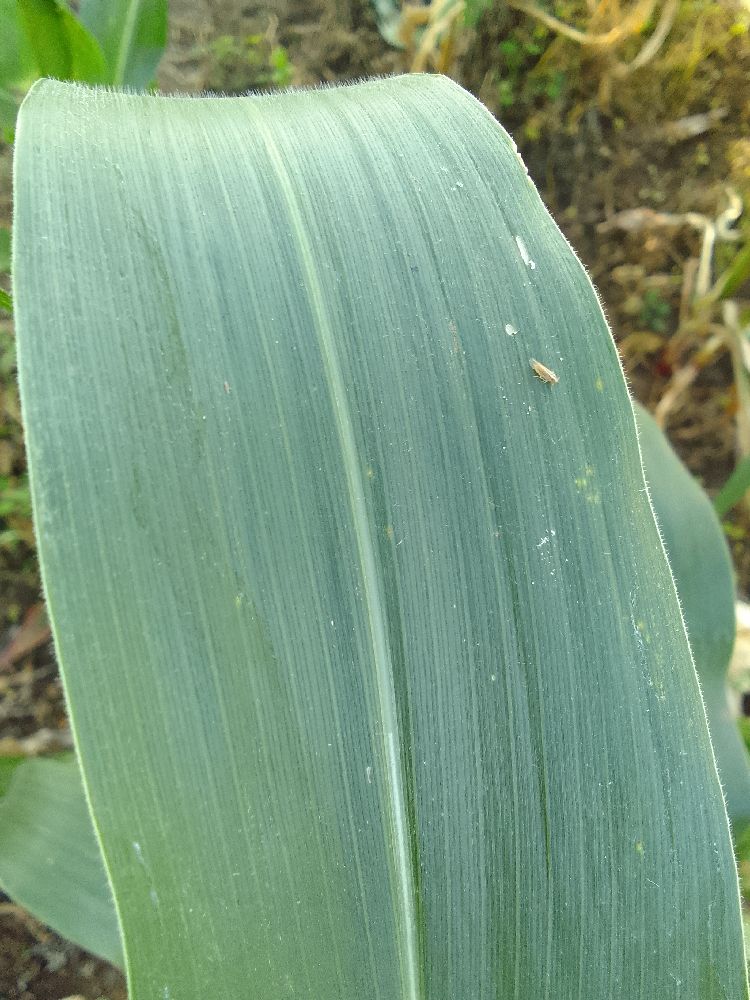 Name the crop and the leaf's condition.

maize, healthy
